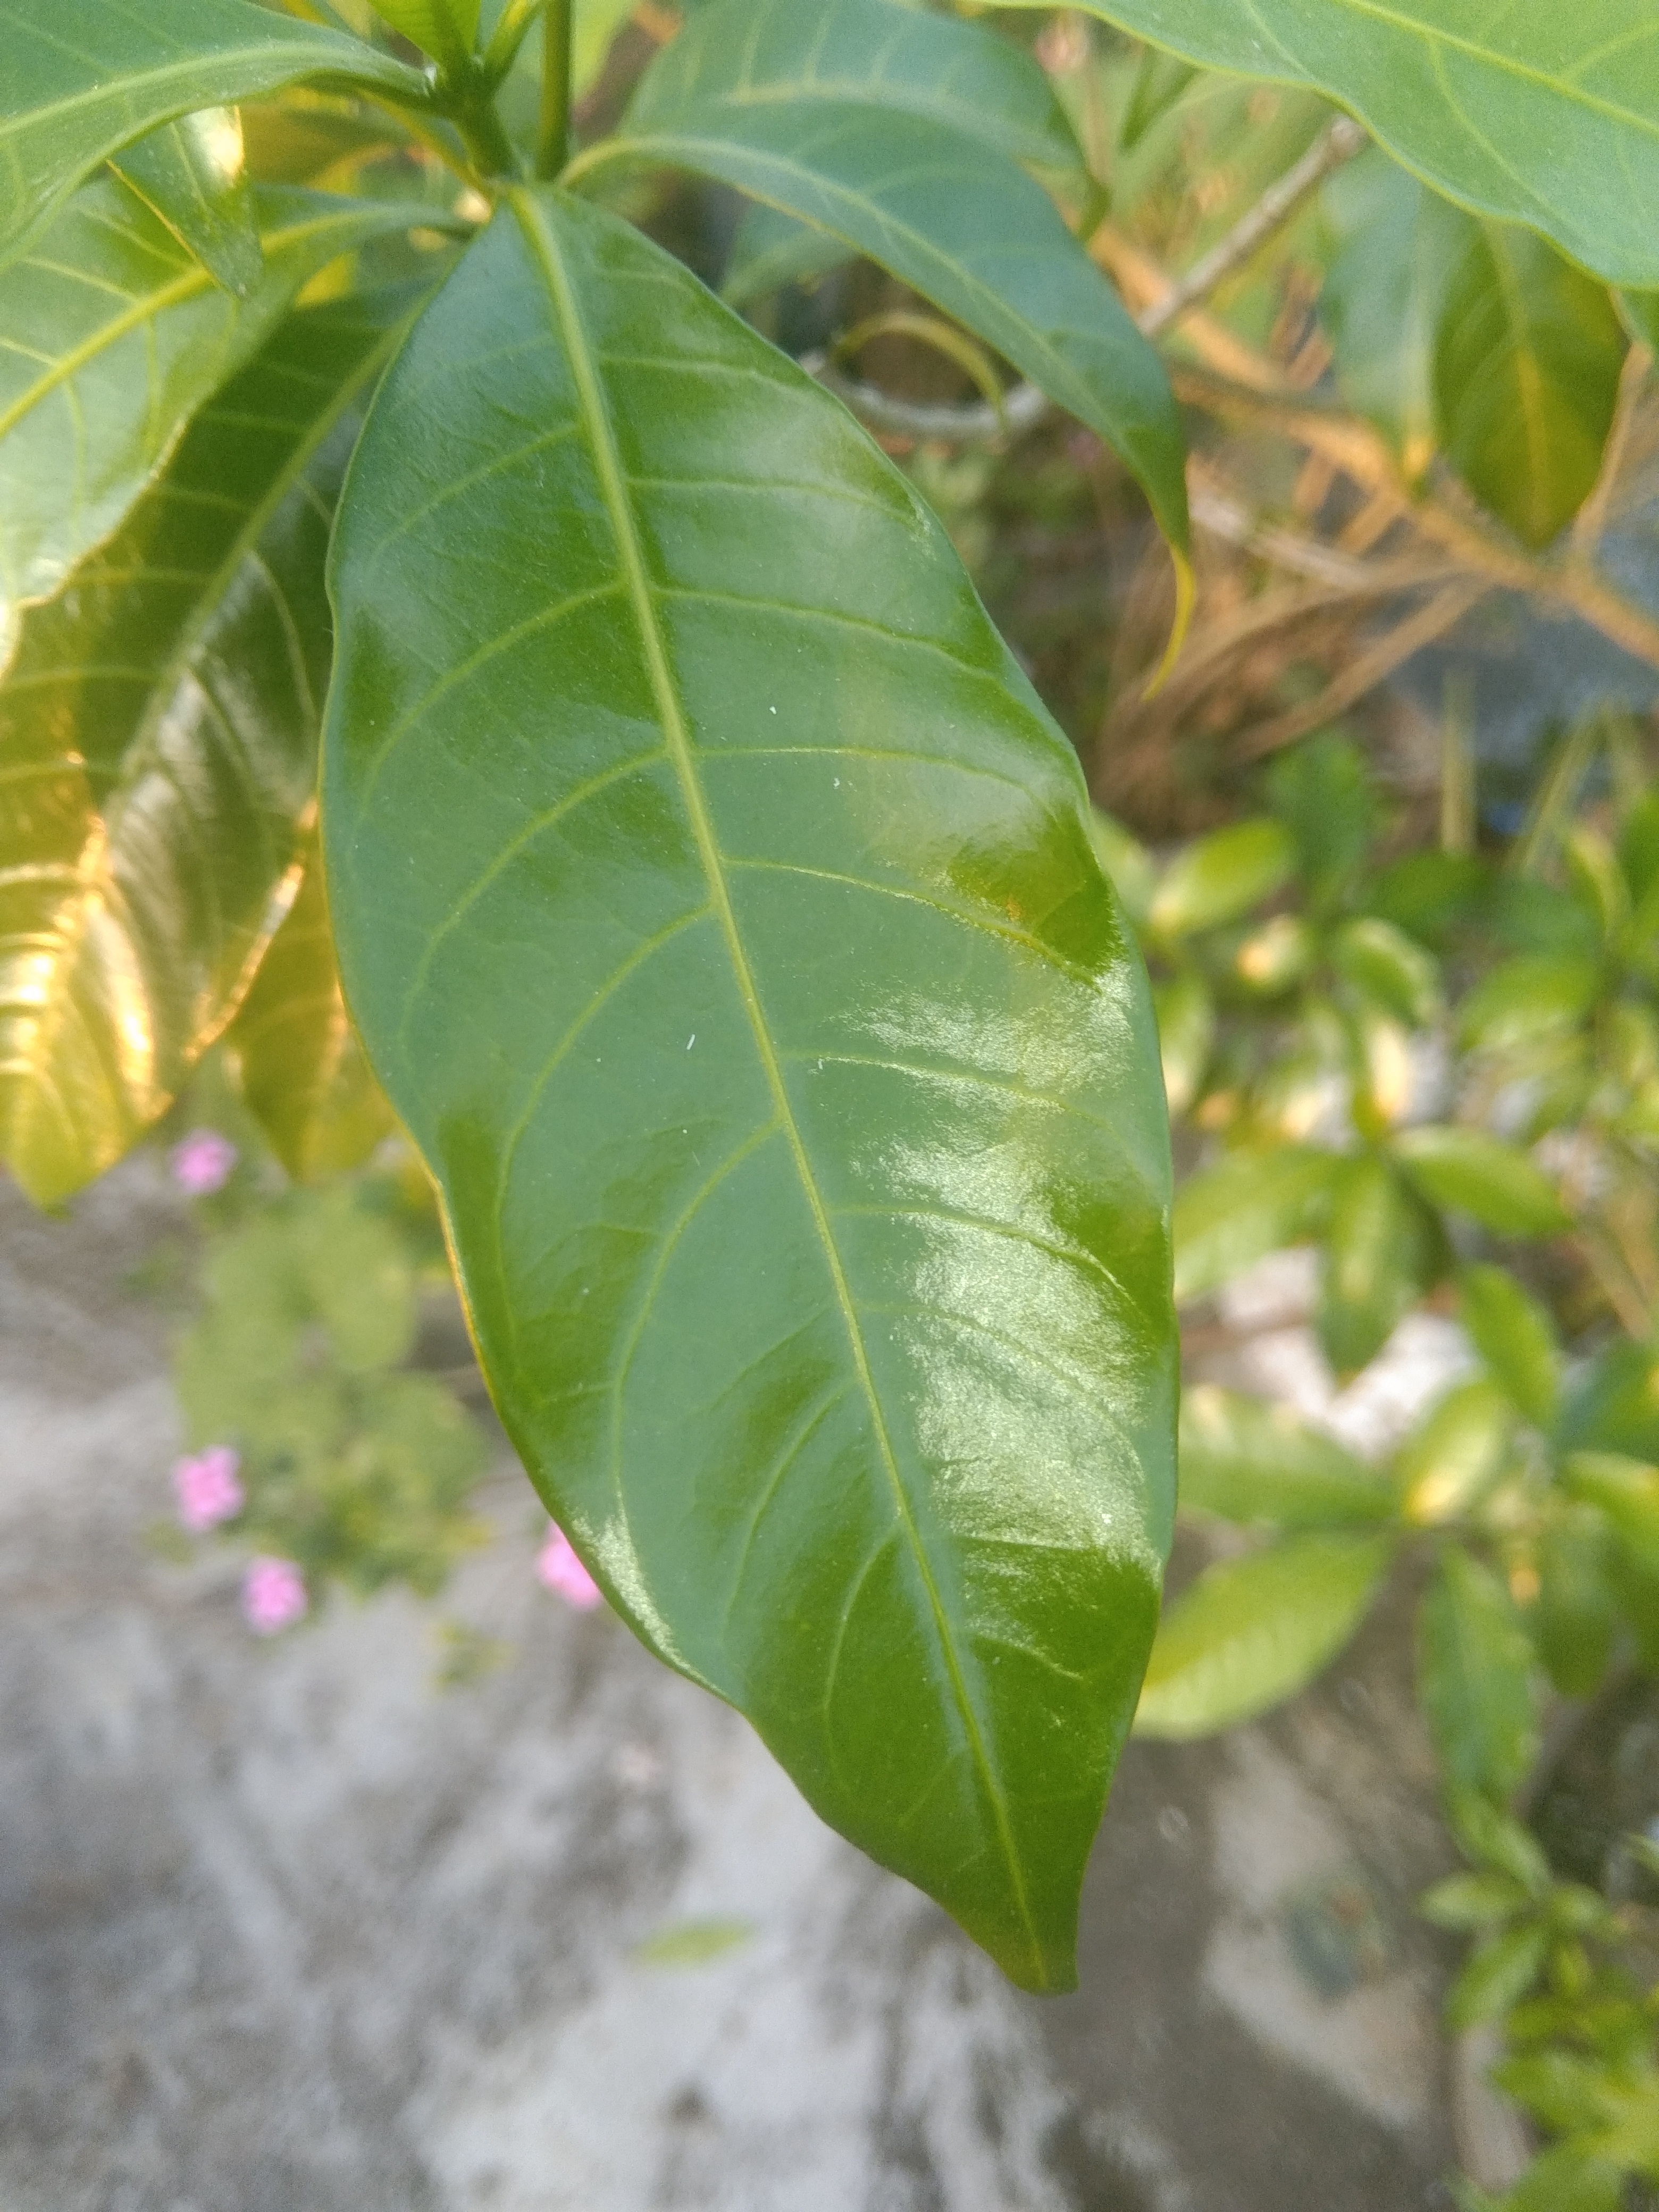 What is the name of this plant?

togor
